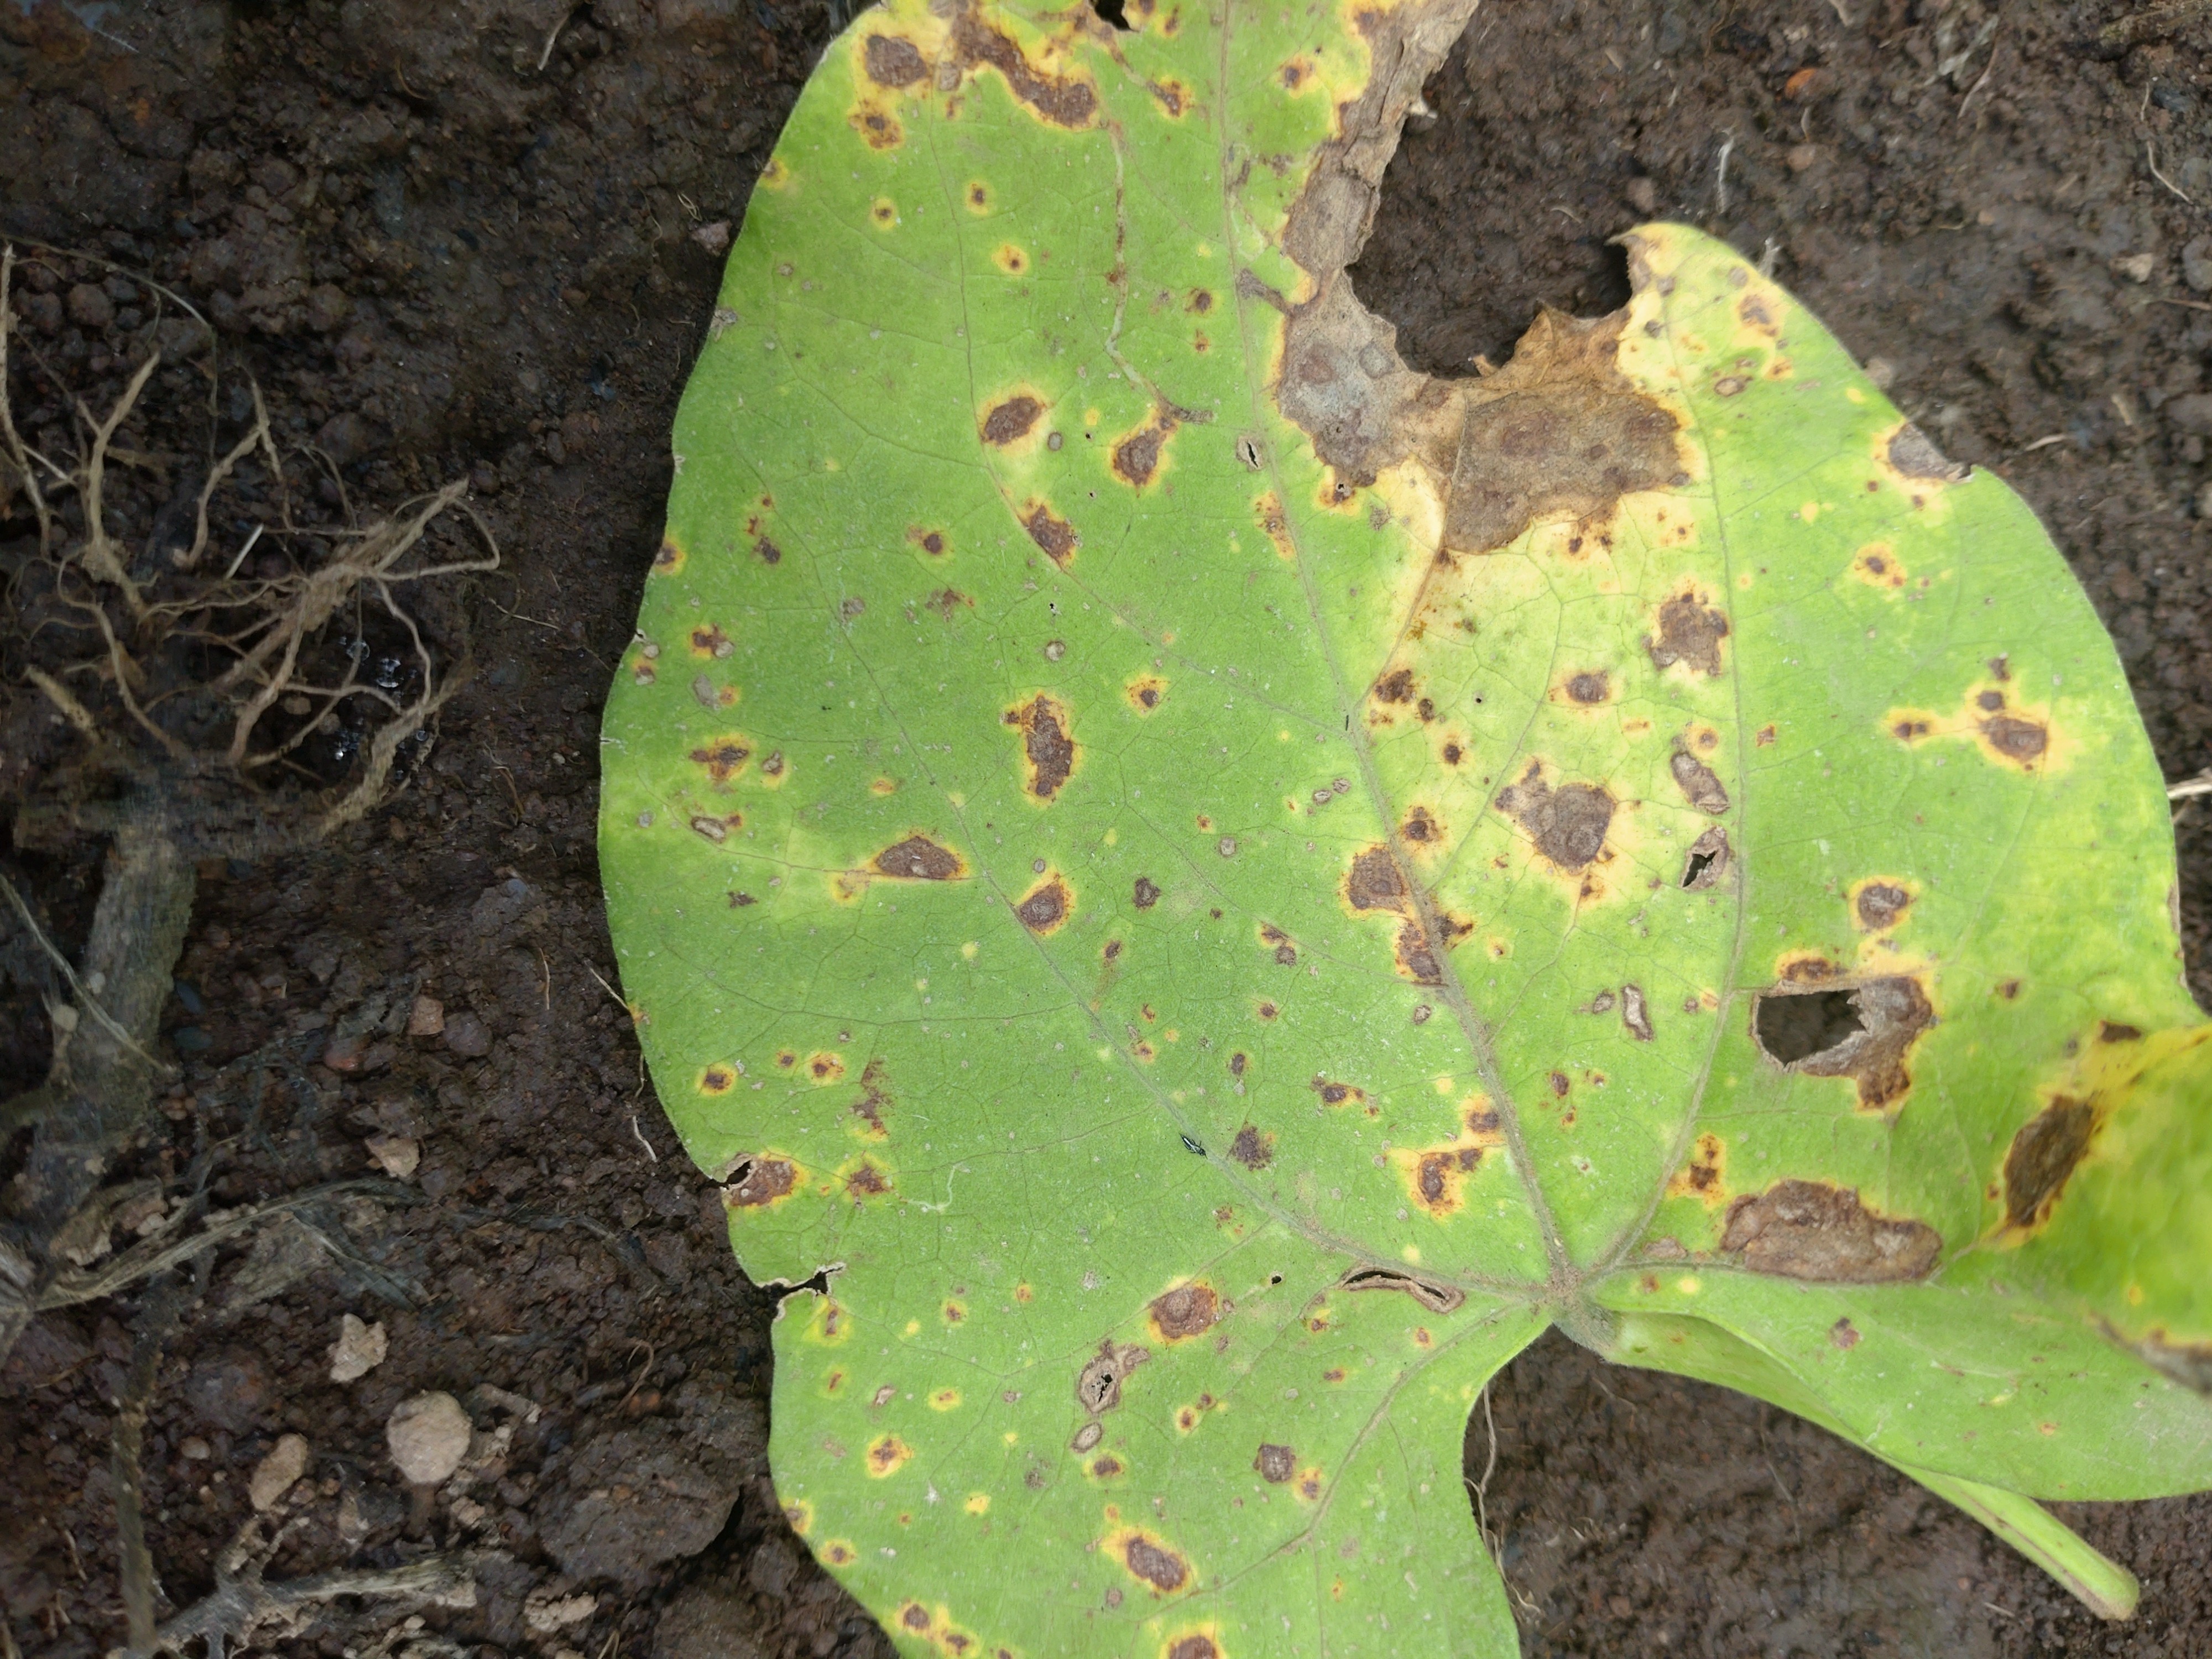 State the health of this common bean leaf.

rust
